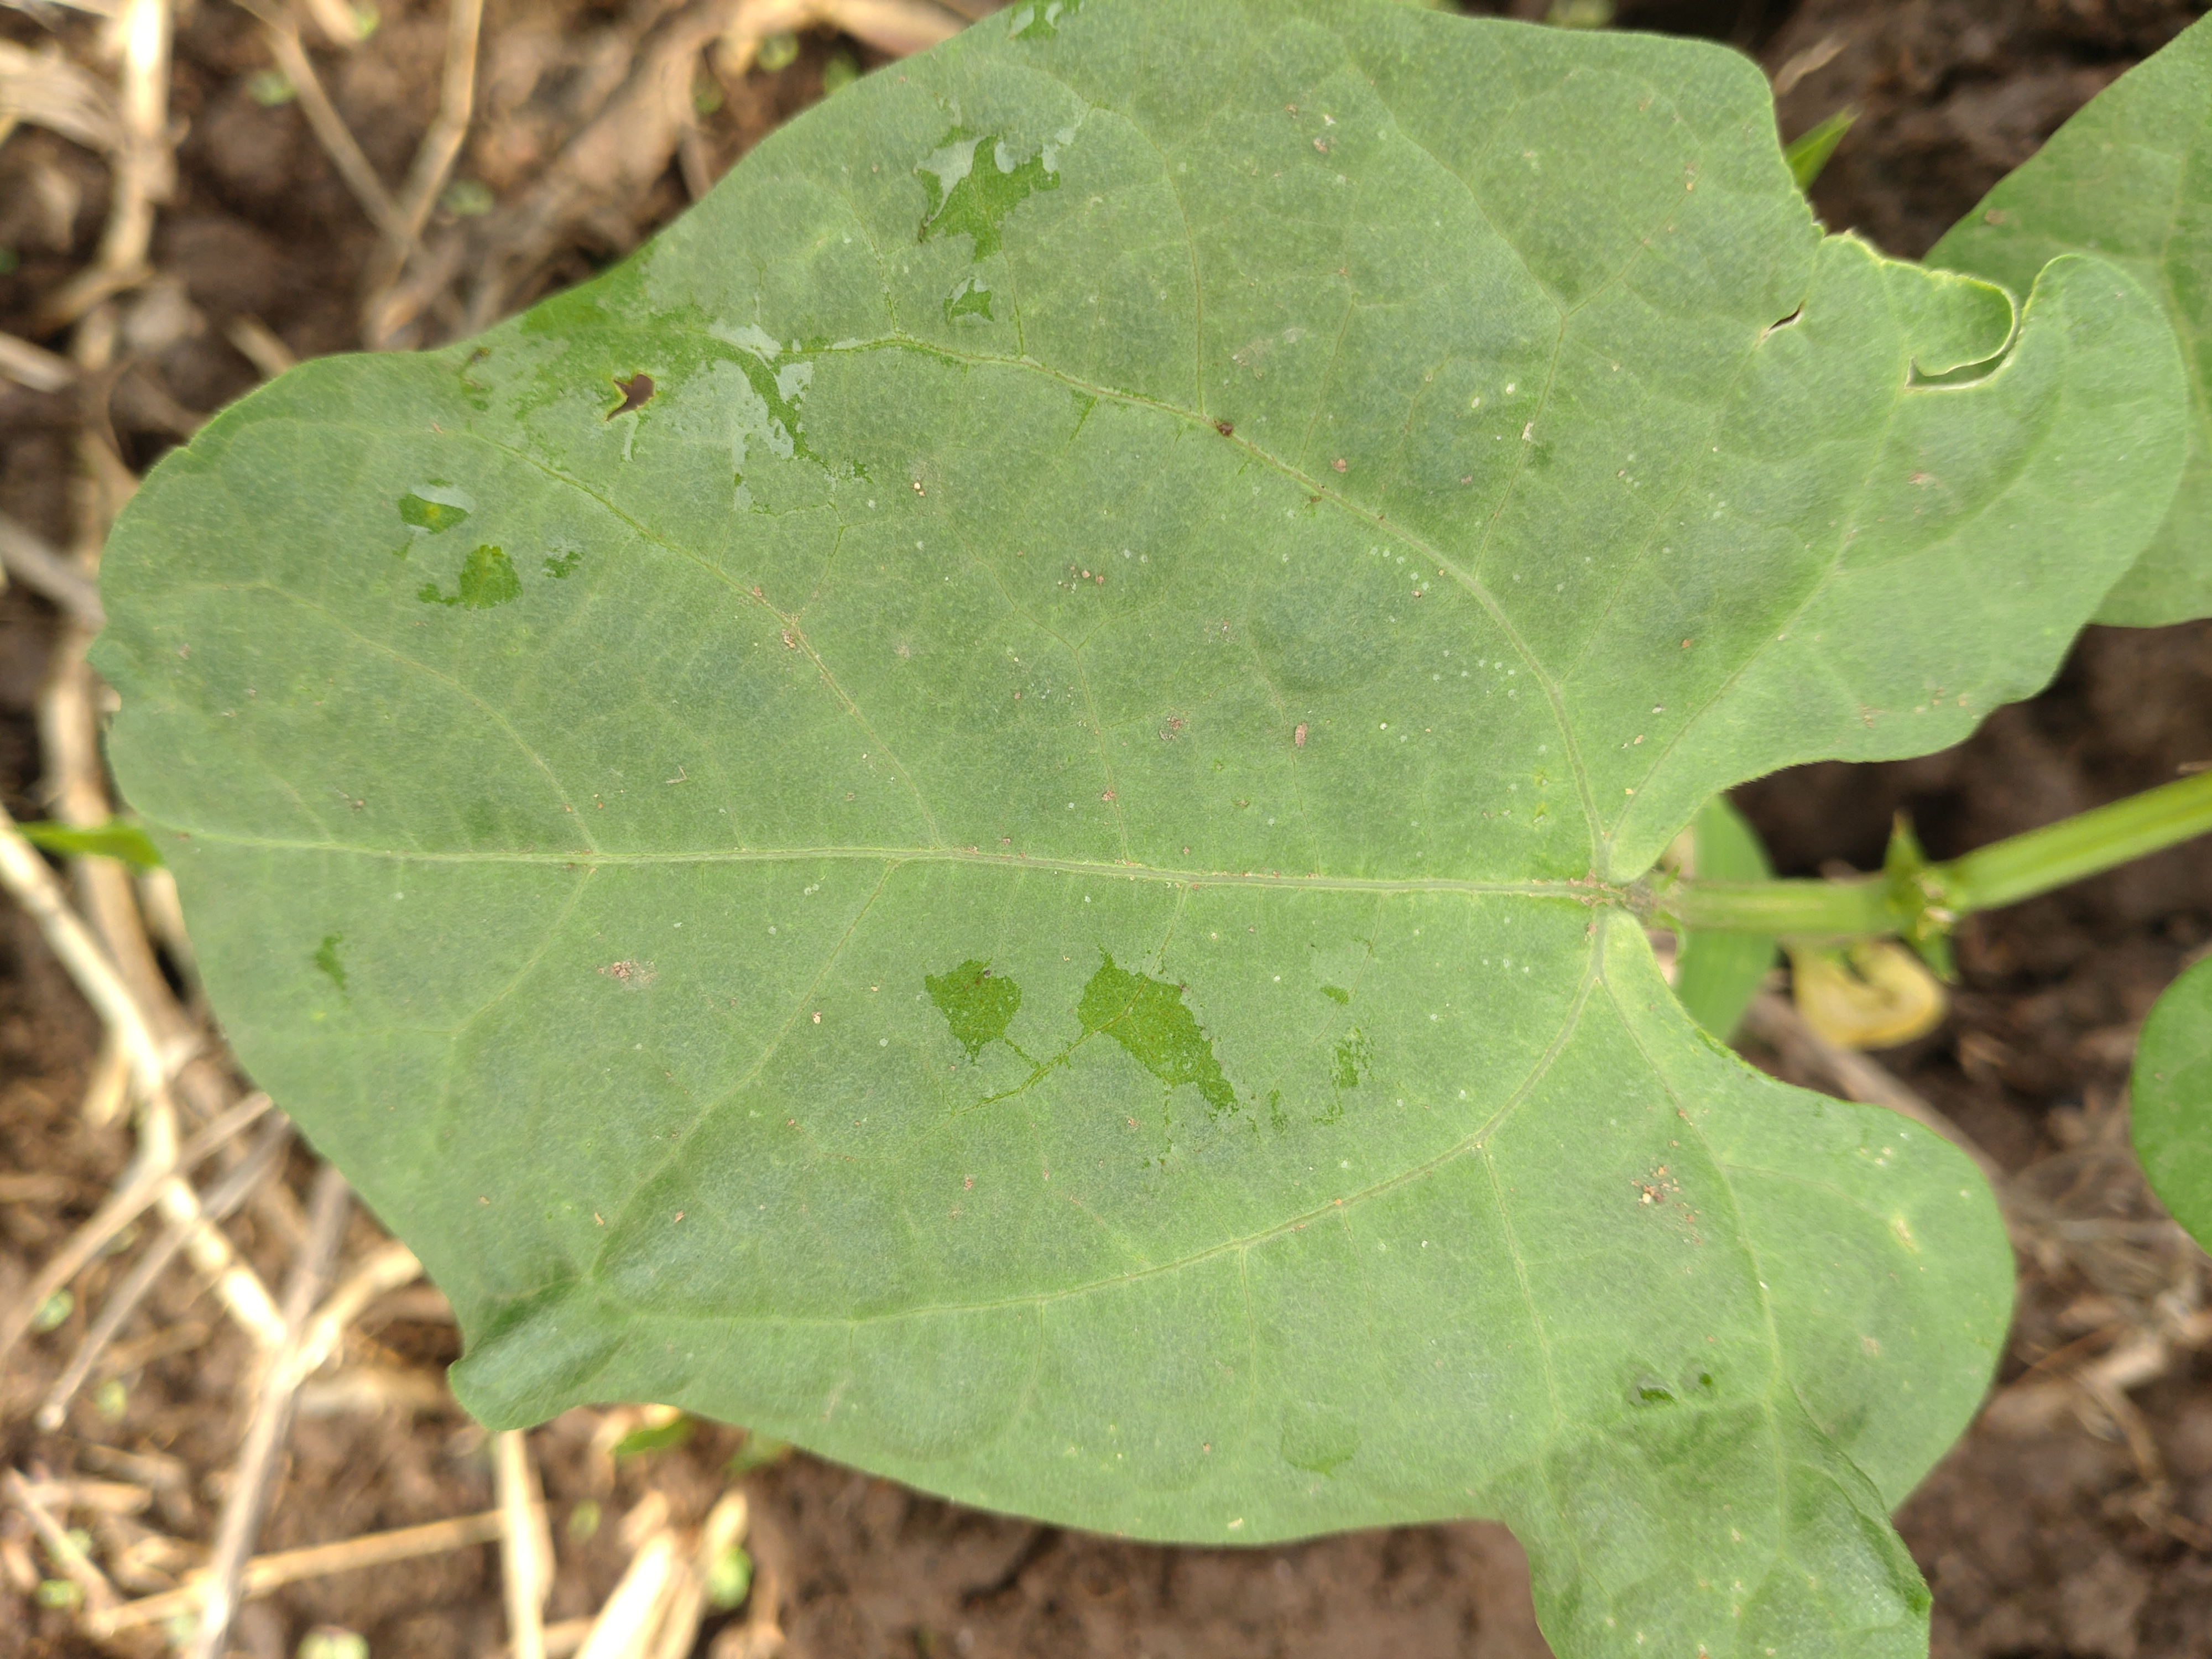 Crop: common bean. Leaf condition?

healthy
